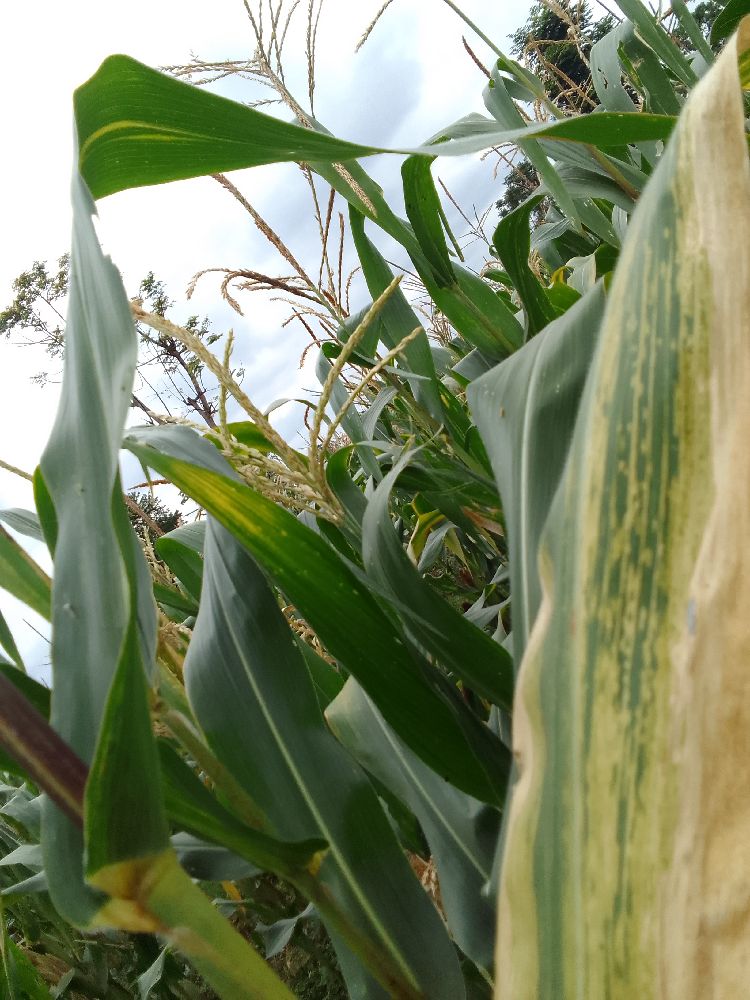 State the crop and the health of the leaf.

maize, maize lethal necrosis
